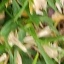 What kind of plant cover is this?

grass
